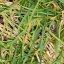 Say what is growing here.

grass
